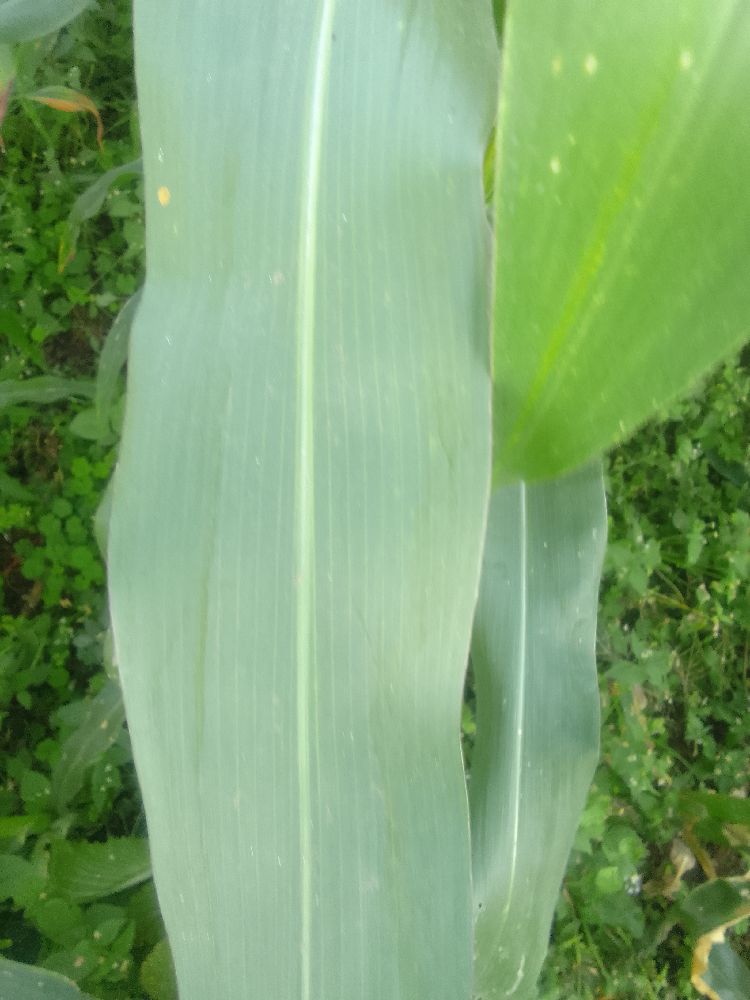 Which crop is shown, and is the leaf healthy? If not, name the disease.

maize, healthy
